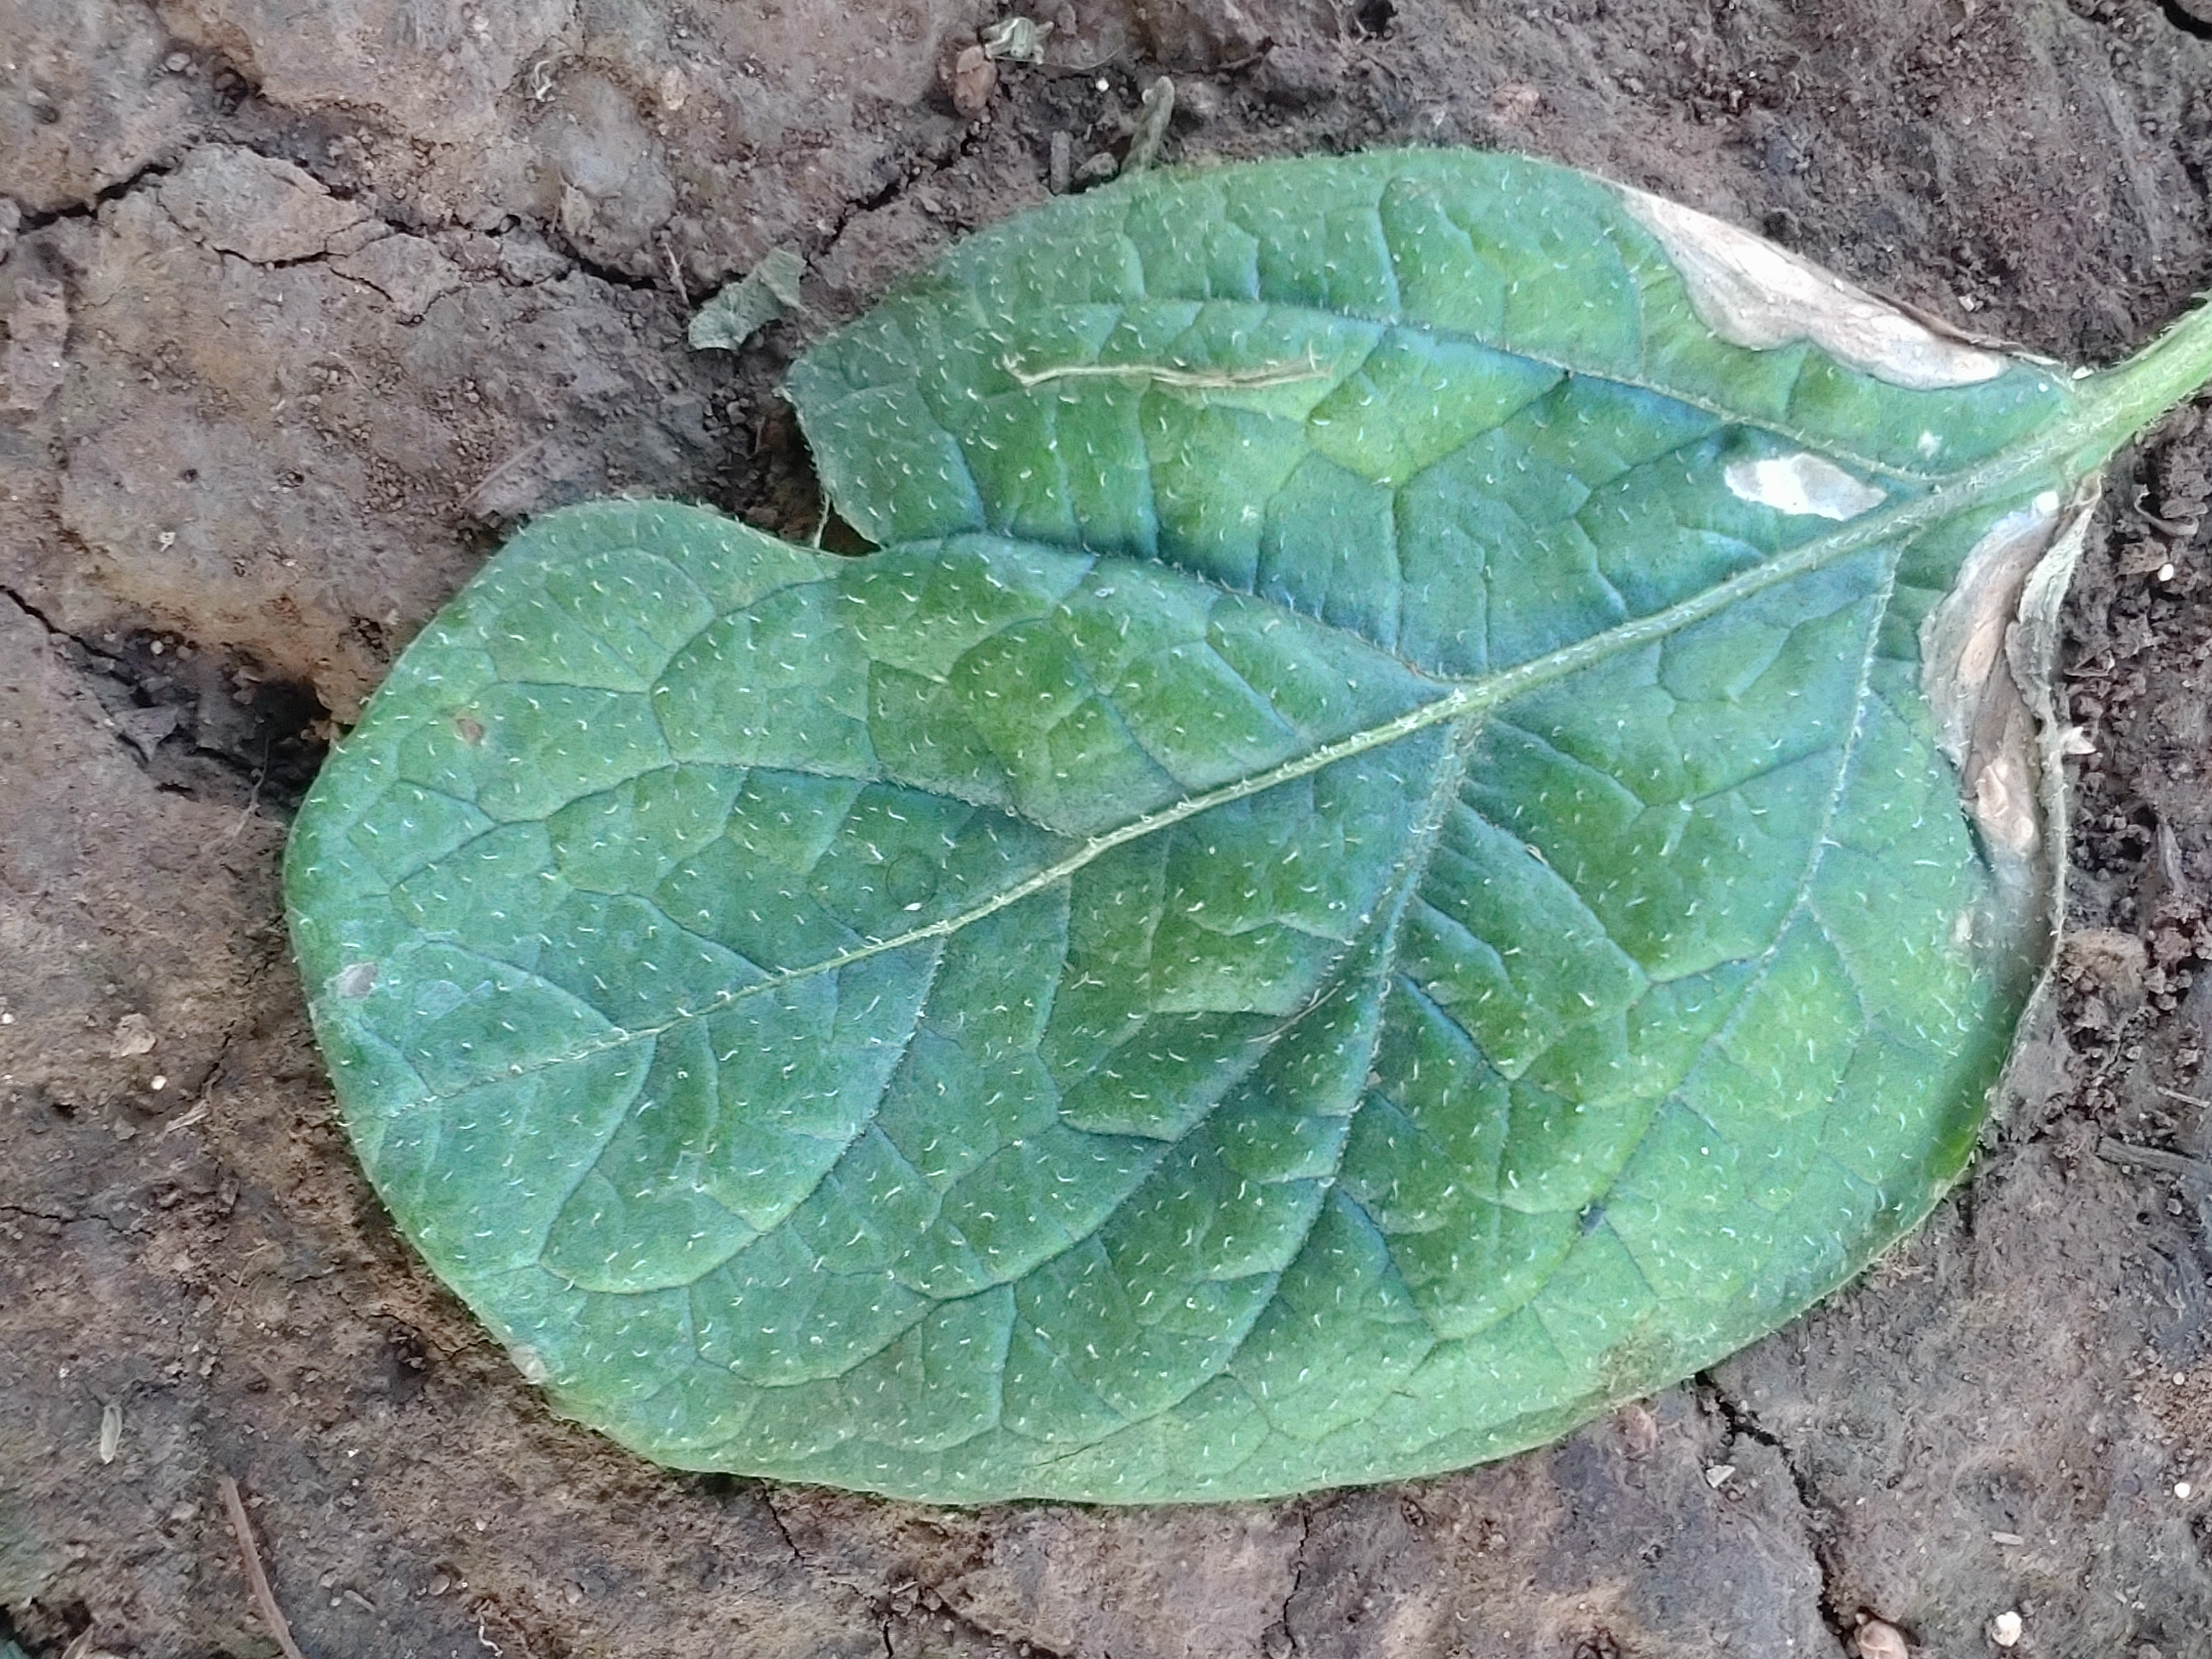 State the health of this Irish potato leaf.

early blight
